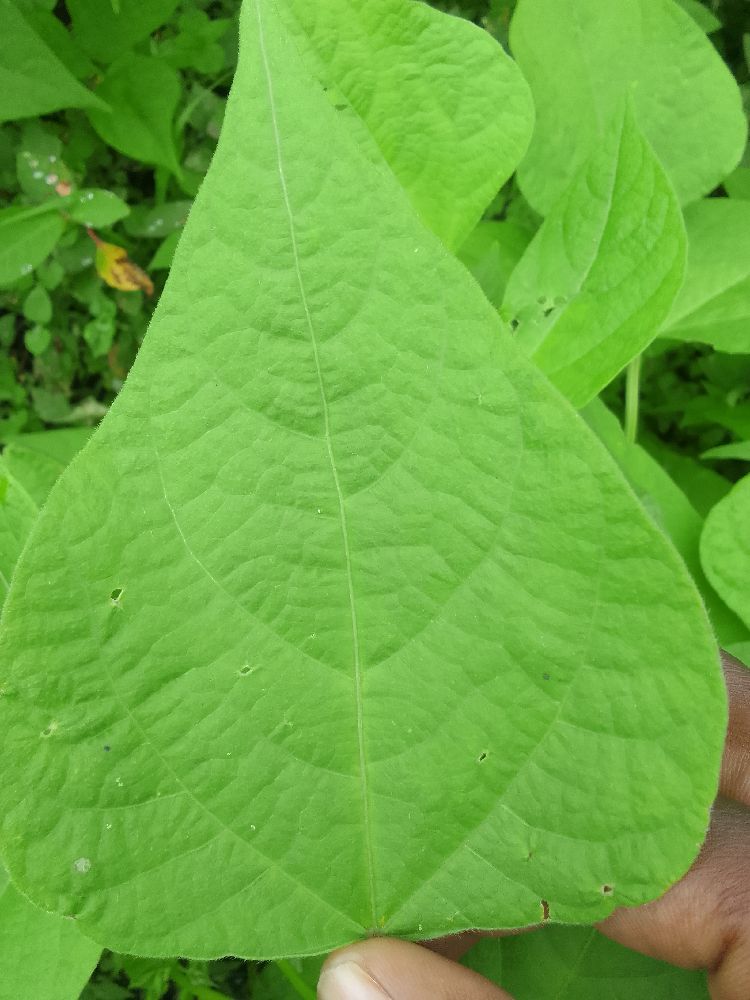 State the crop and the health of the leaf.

common bean, healthy
